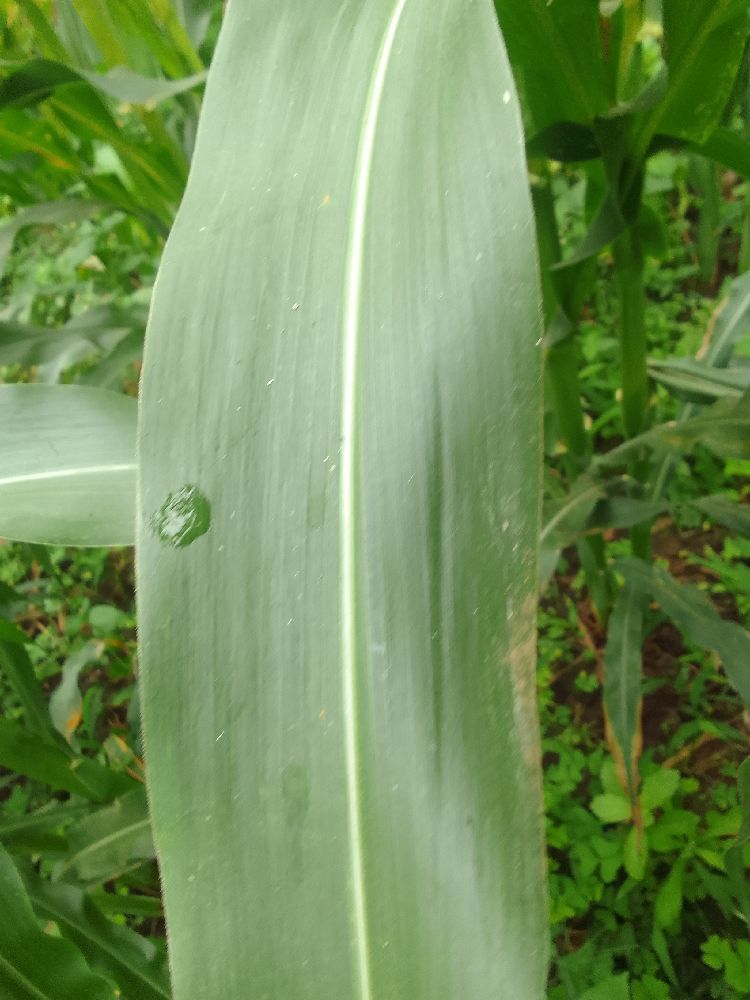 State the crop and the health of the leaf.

maize, healthy
